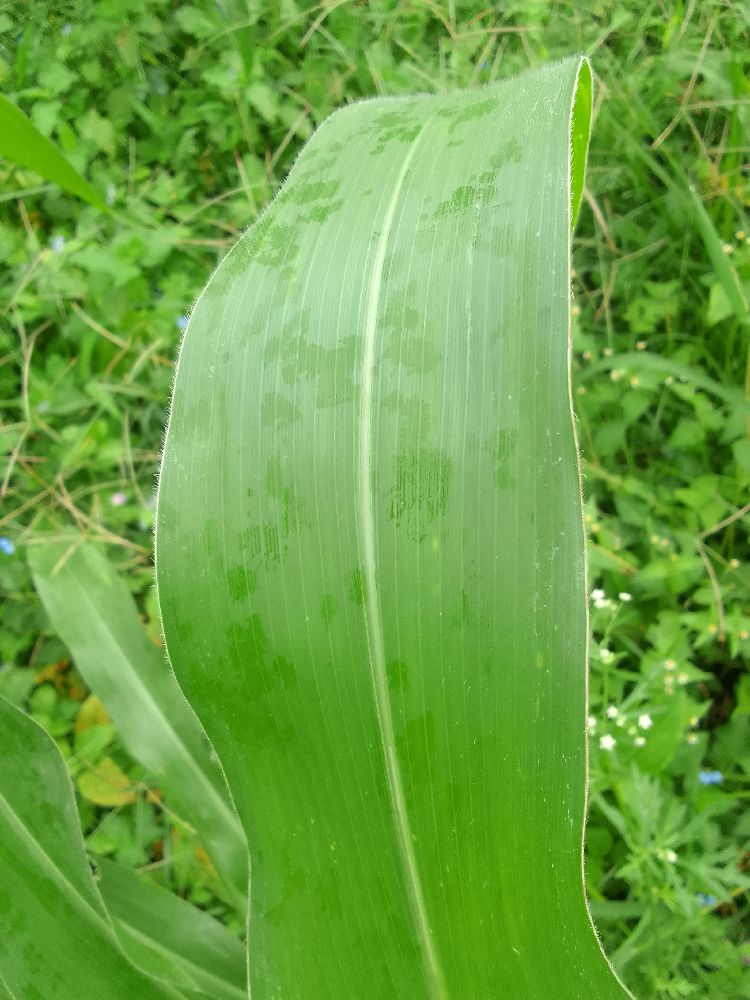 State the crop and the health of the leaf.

maize, healthy
